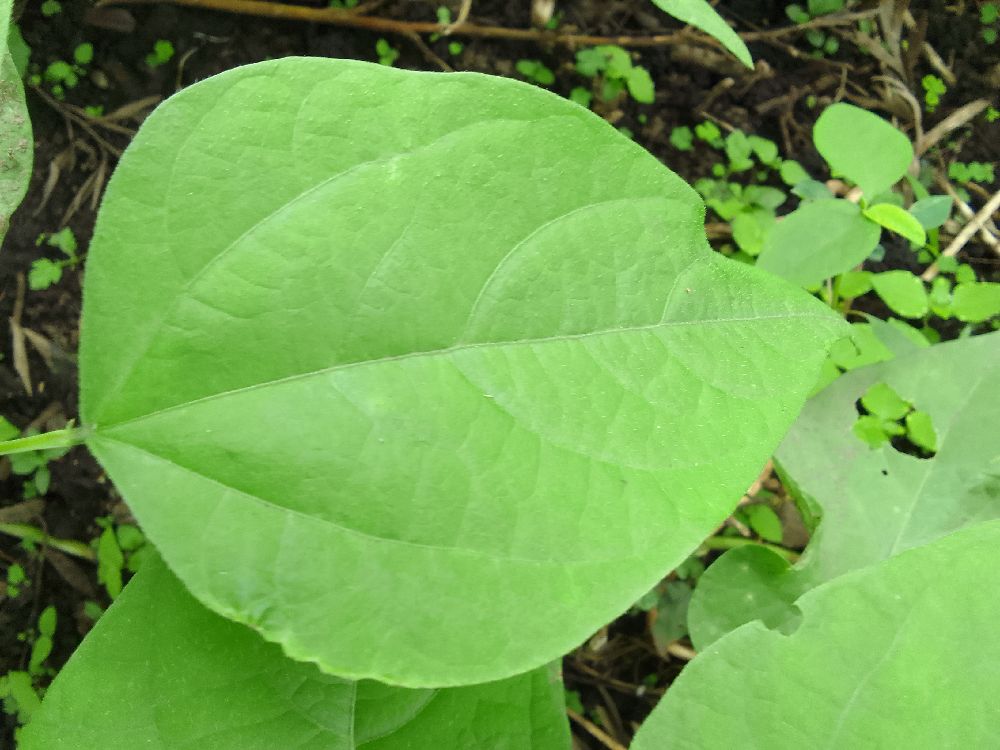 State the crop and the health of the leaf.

common bean, healthy
